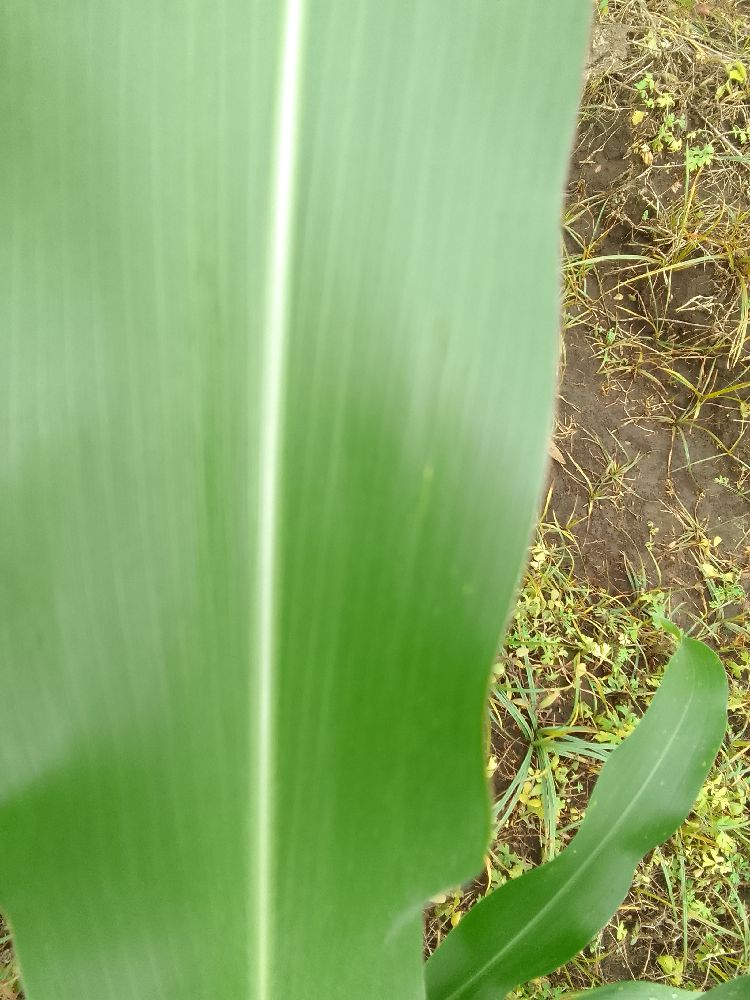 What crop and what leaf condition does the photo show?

maize, healthy
